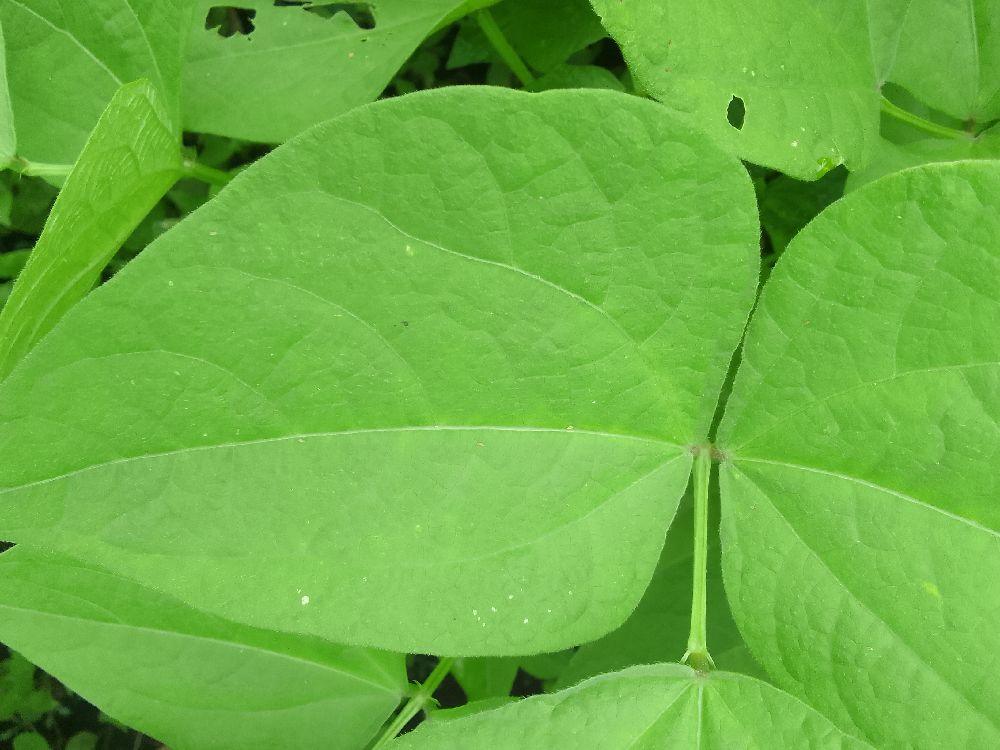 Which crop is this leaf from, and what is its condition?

common bean, healthy
